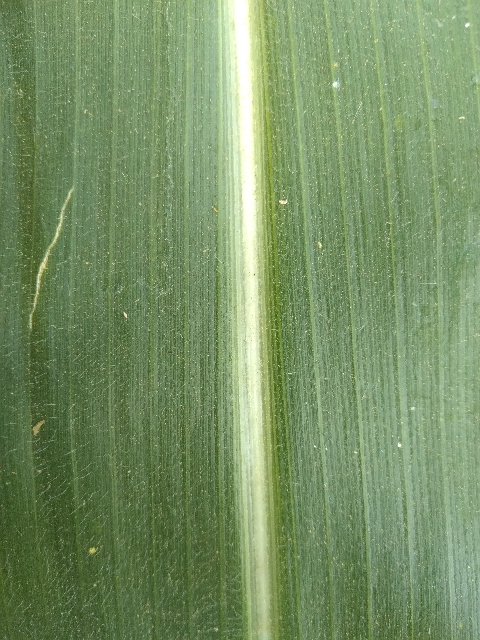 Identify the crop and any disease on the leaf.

maize, healthy
